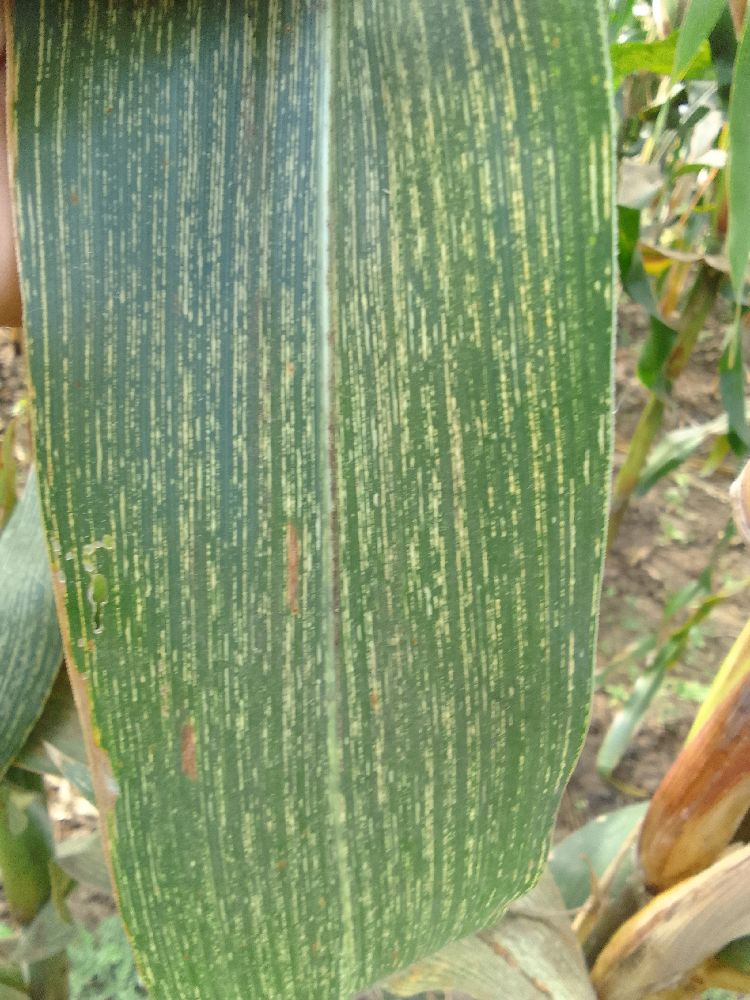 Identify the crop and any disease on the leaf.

maize, maize streak virus
